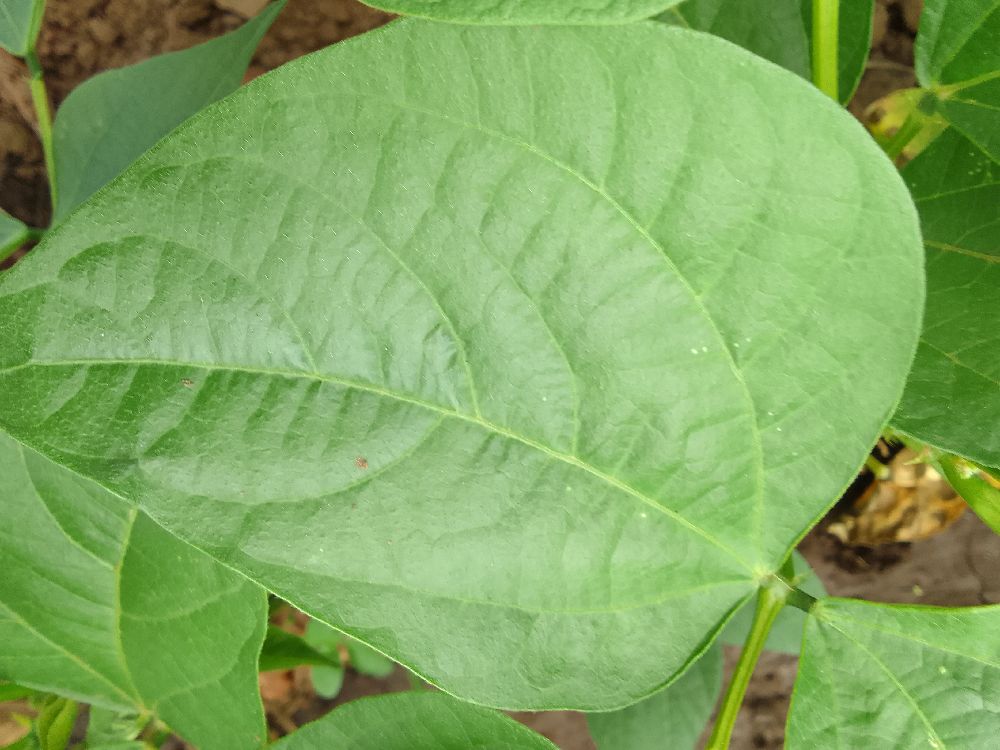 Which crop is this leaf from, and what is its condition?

common bean, healthy
